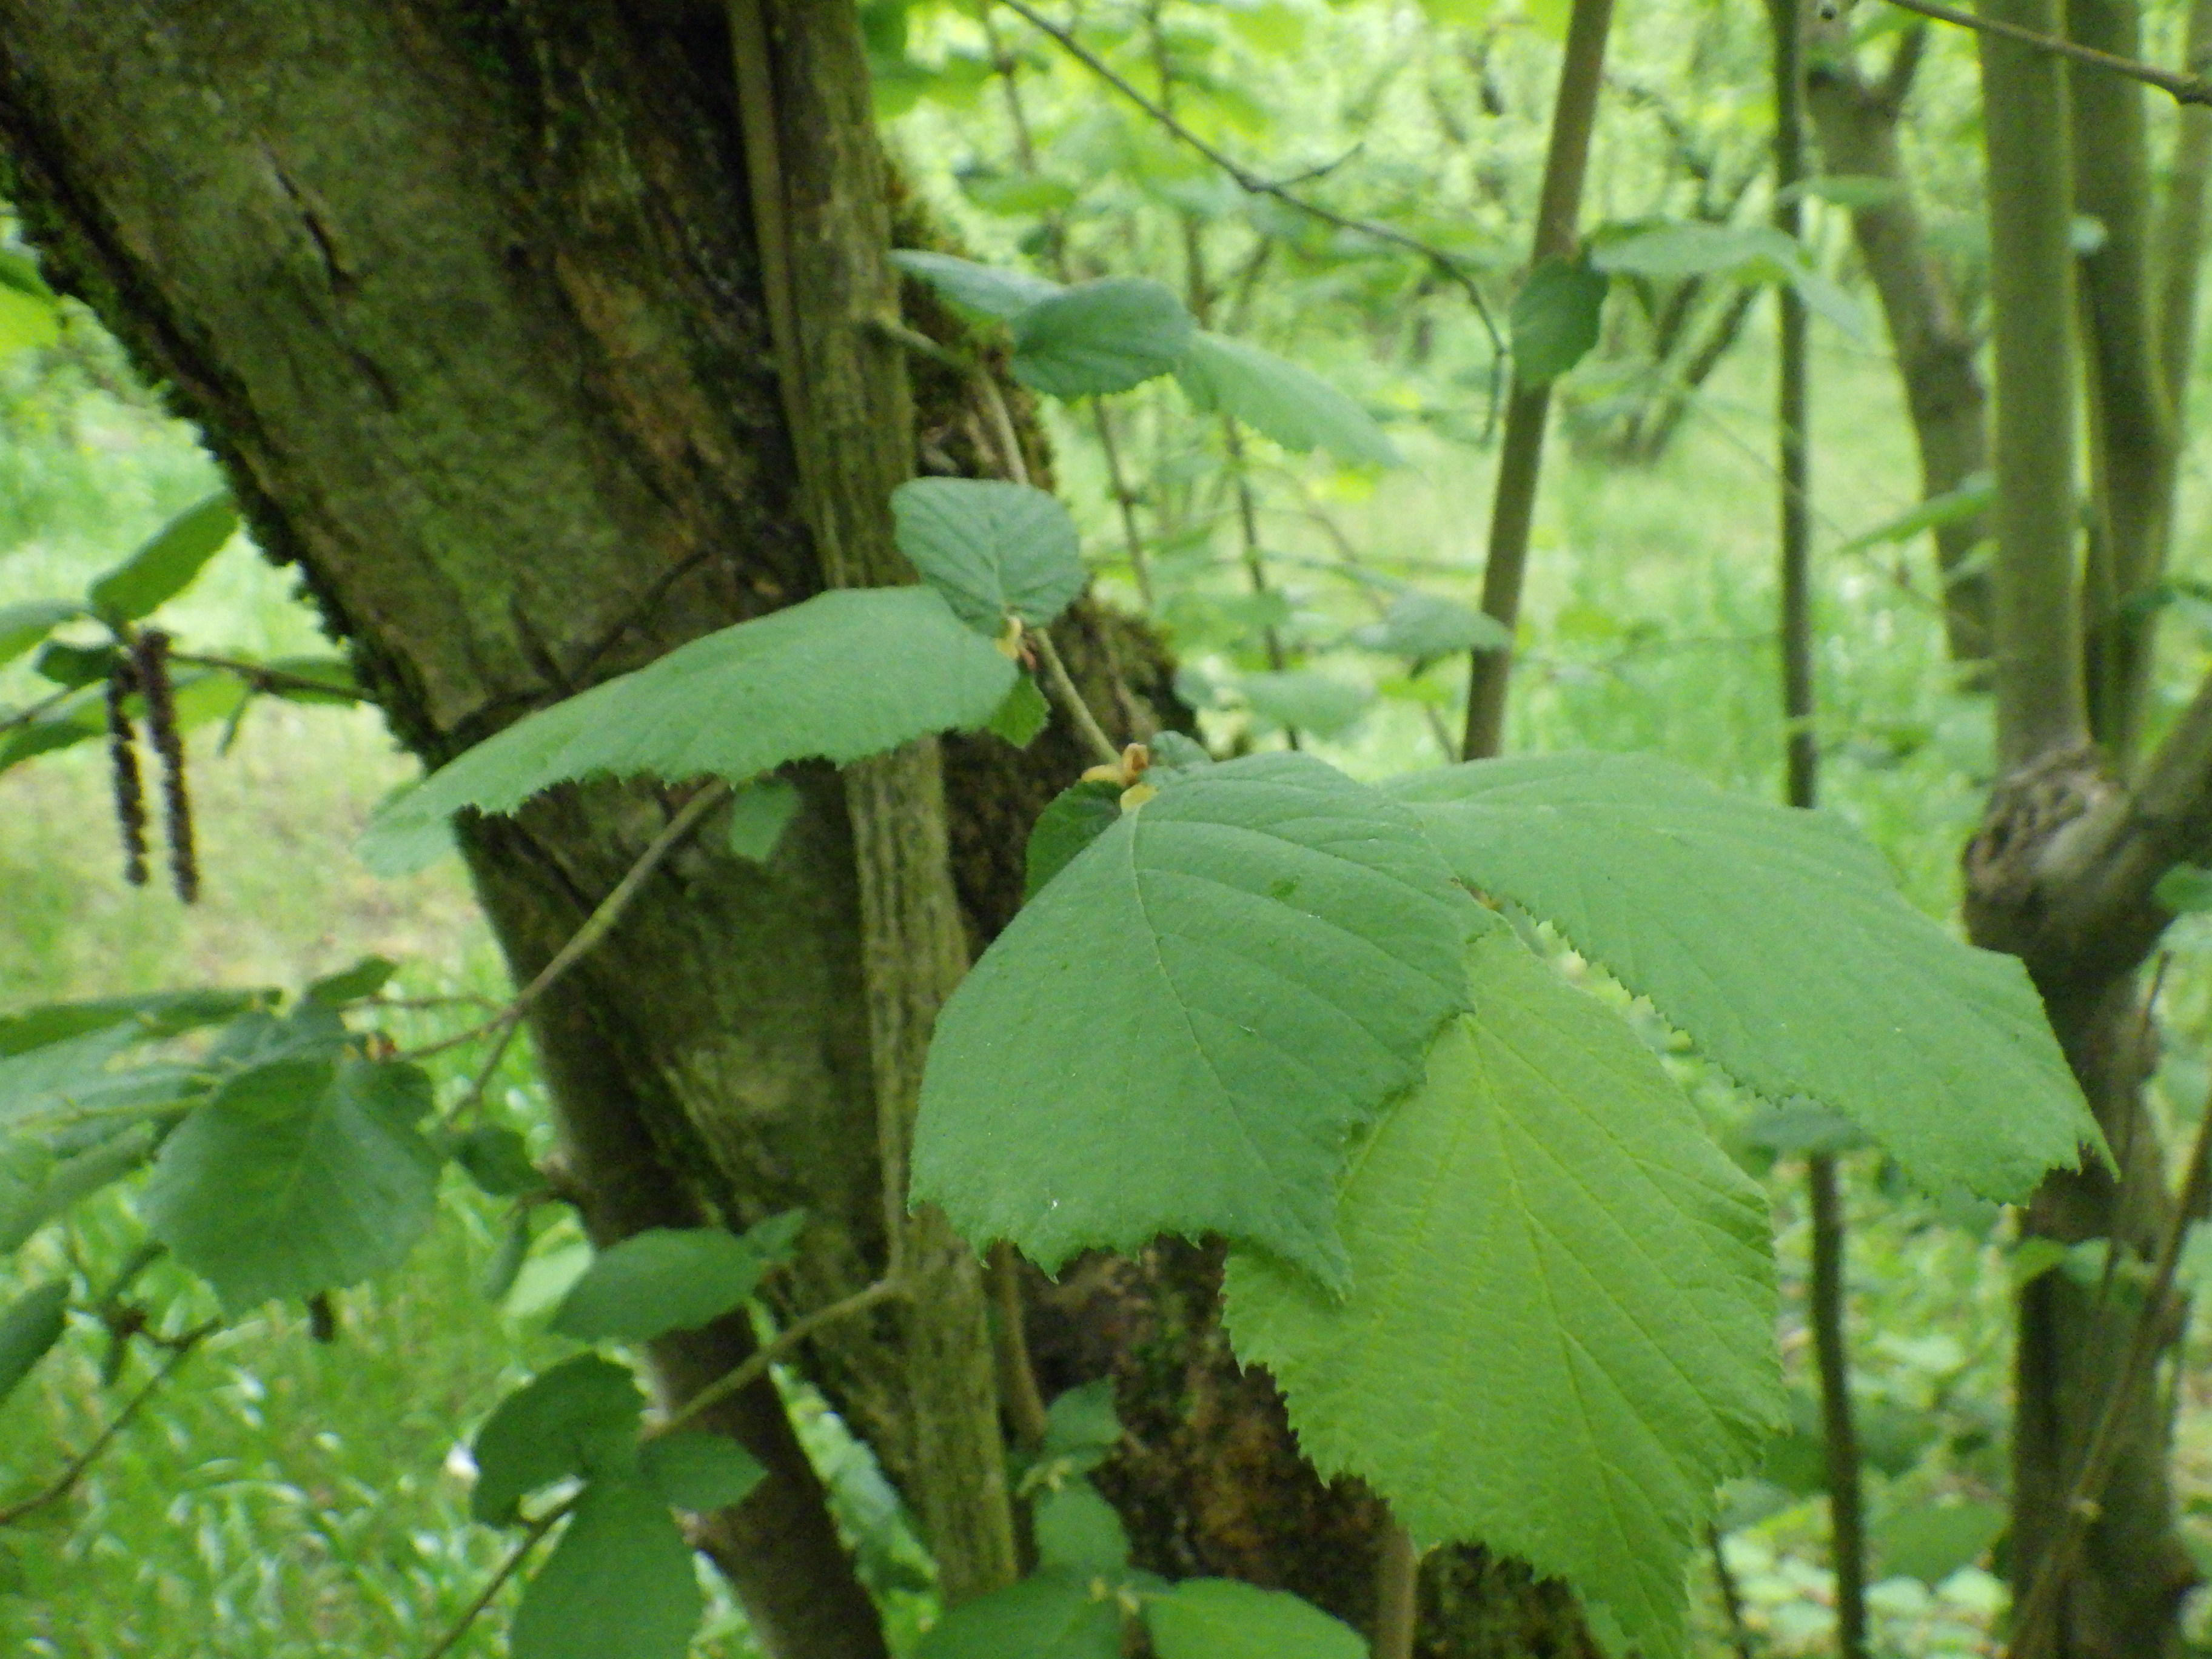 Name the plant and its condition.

hazel, healthy
